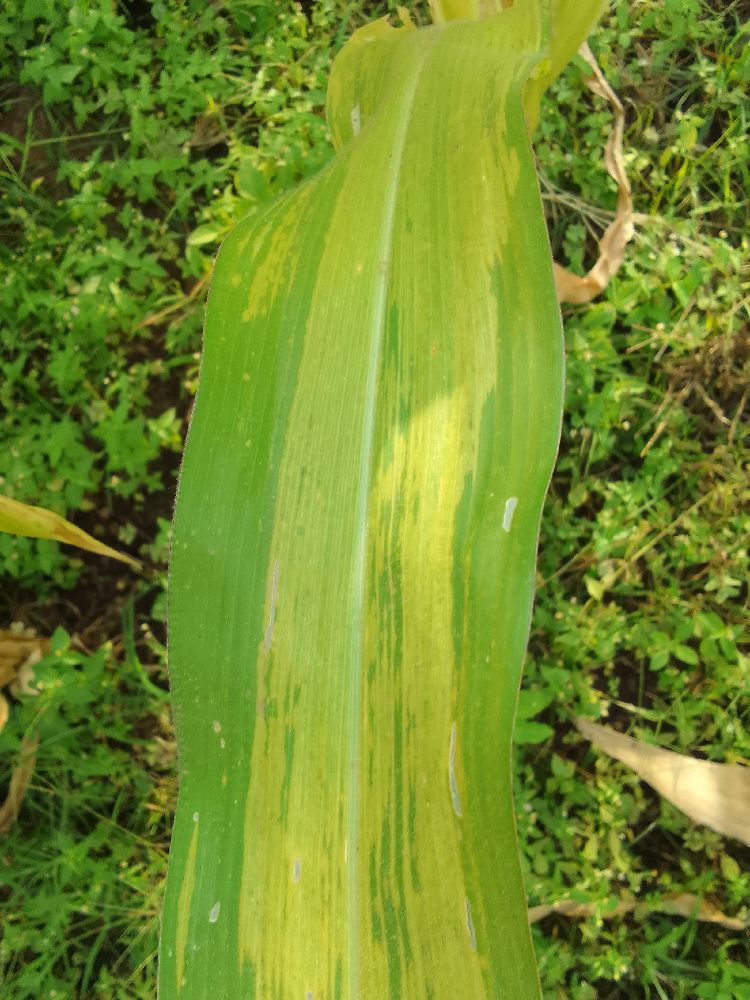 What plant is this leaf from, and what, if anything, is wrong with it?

maize, maize lethal necrosis
